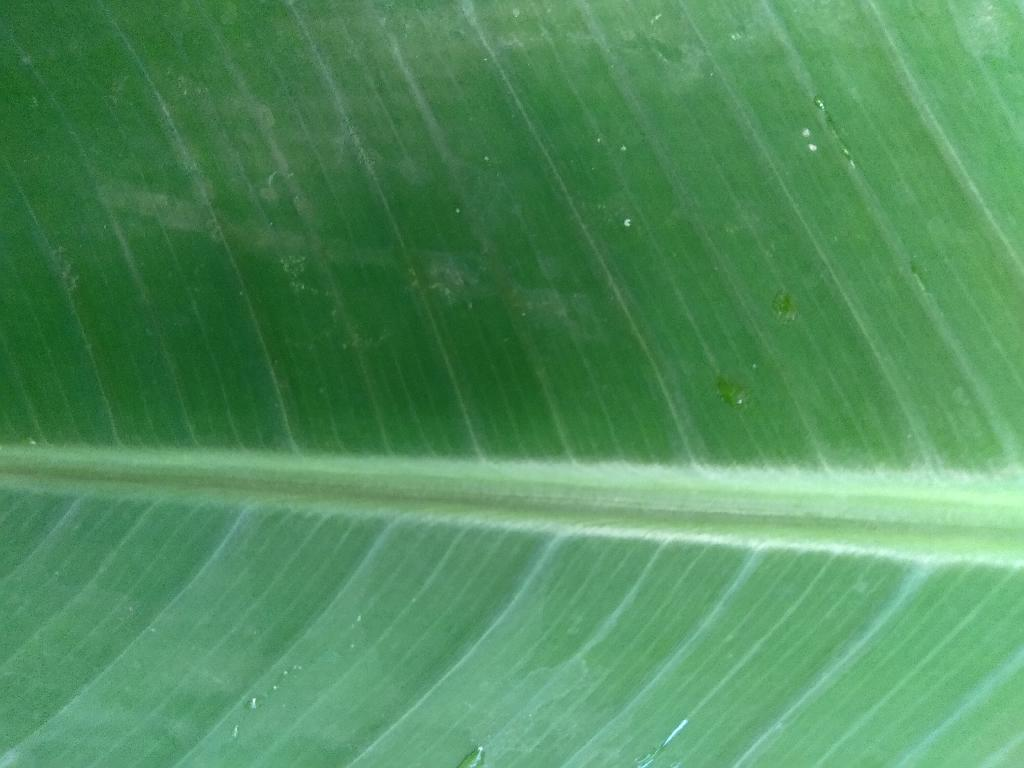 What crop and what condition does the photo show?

banana, healthy
